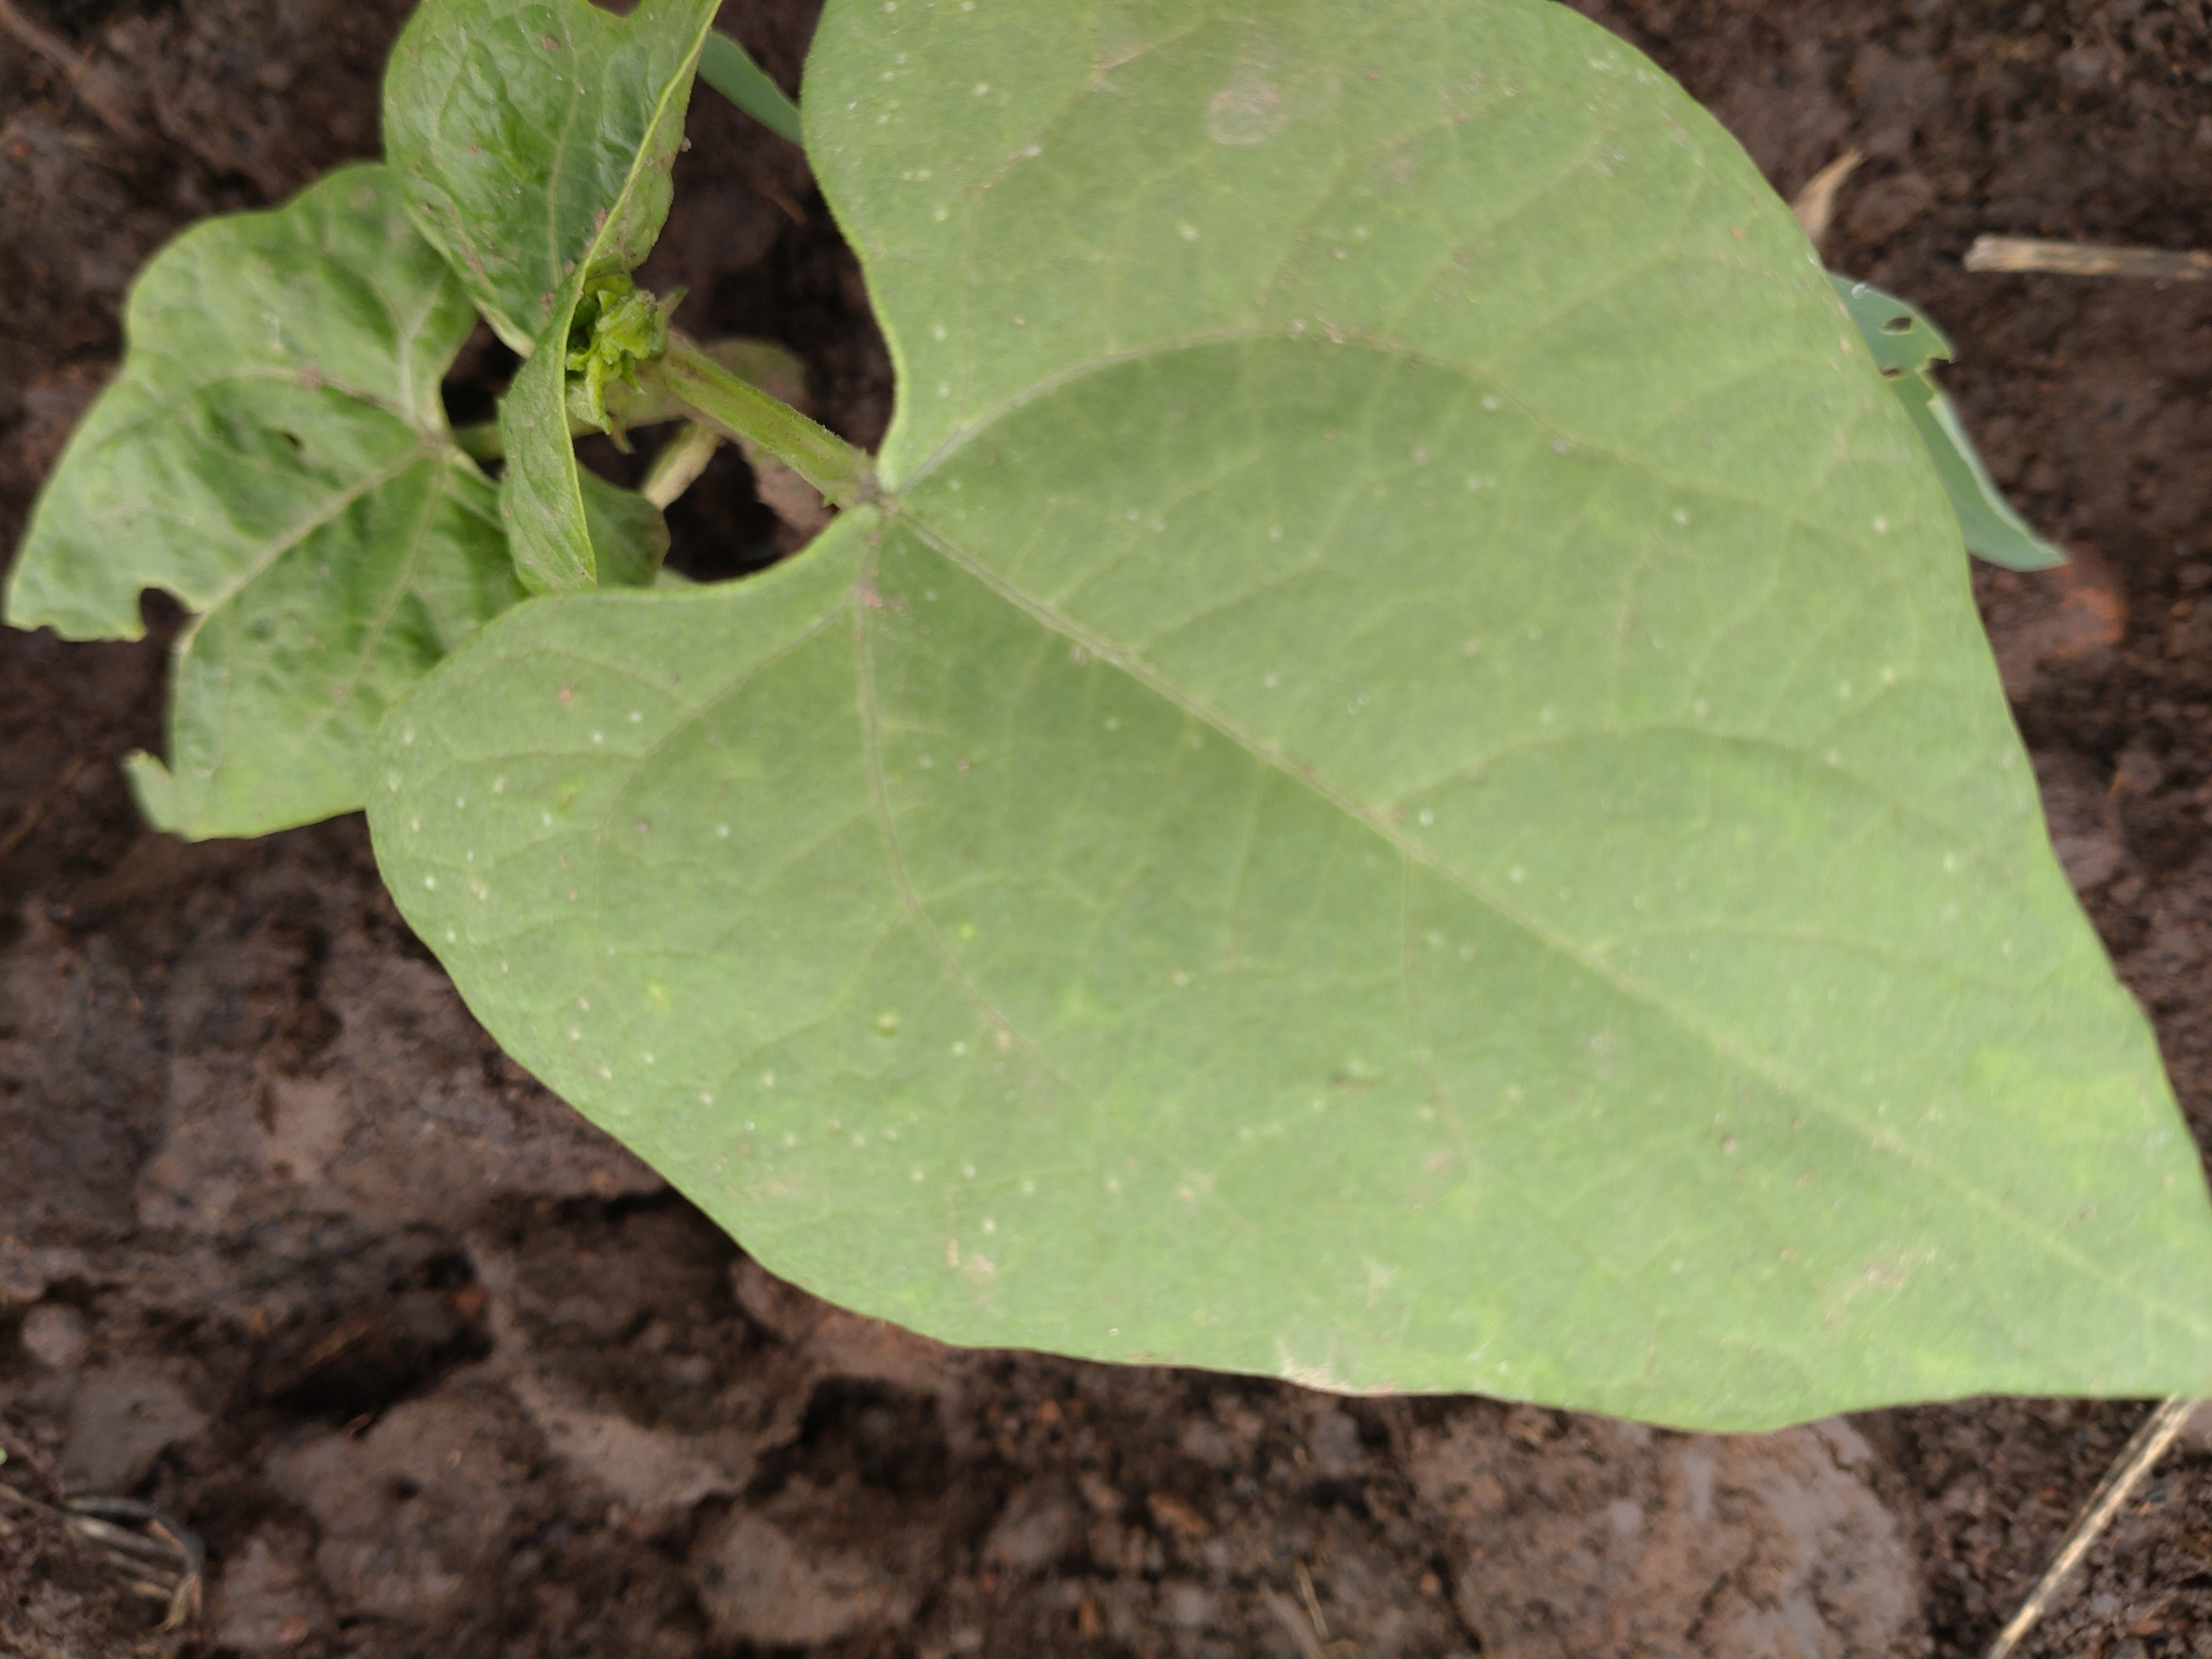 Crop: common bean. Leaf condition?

healthy
